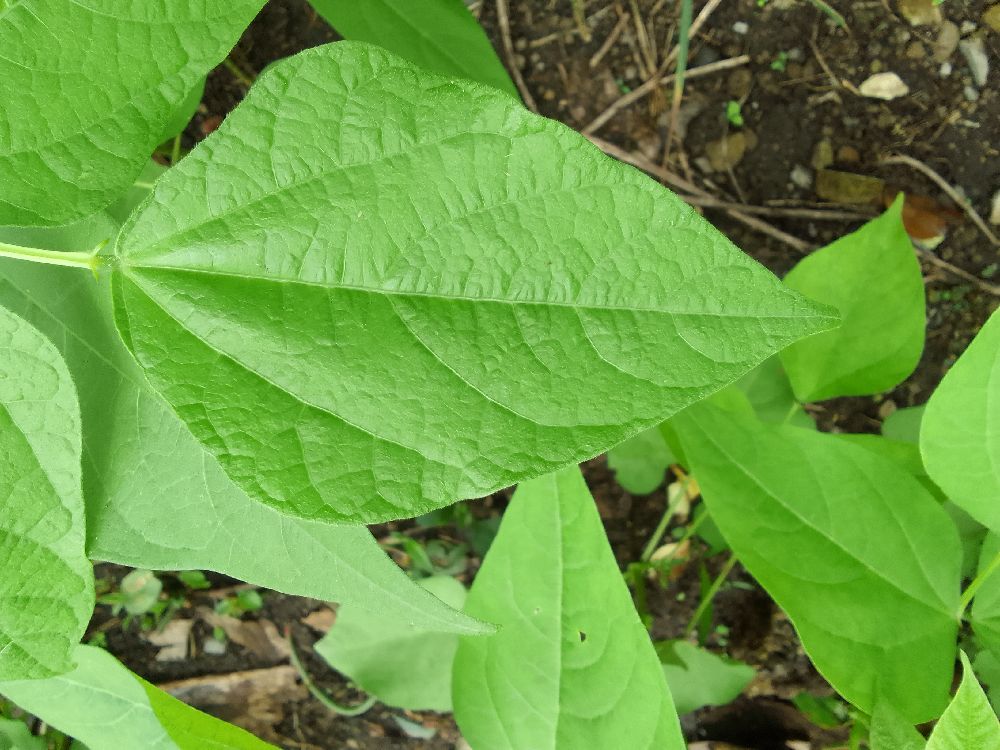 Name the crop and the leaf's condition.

common bean, healthy
